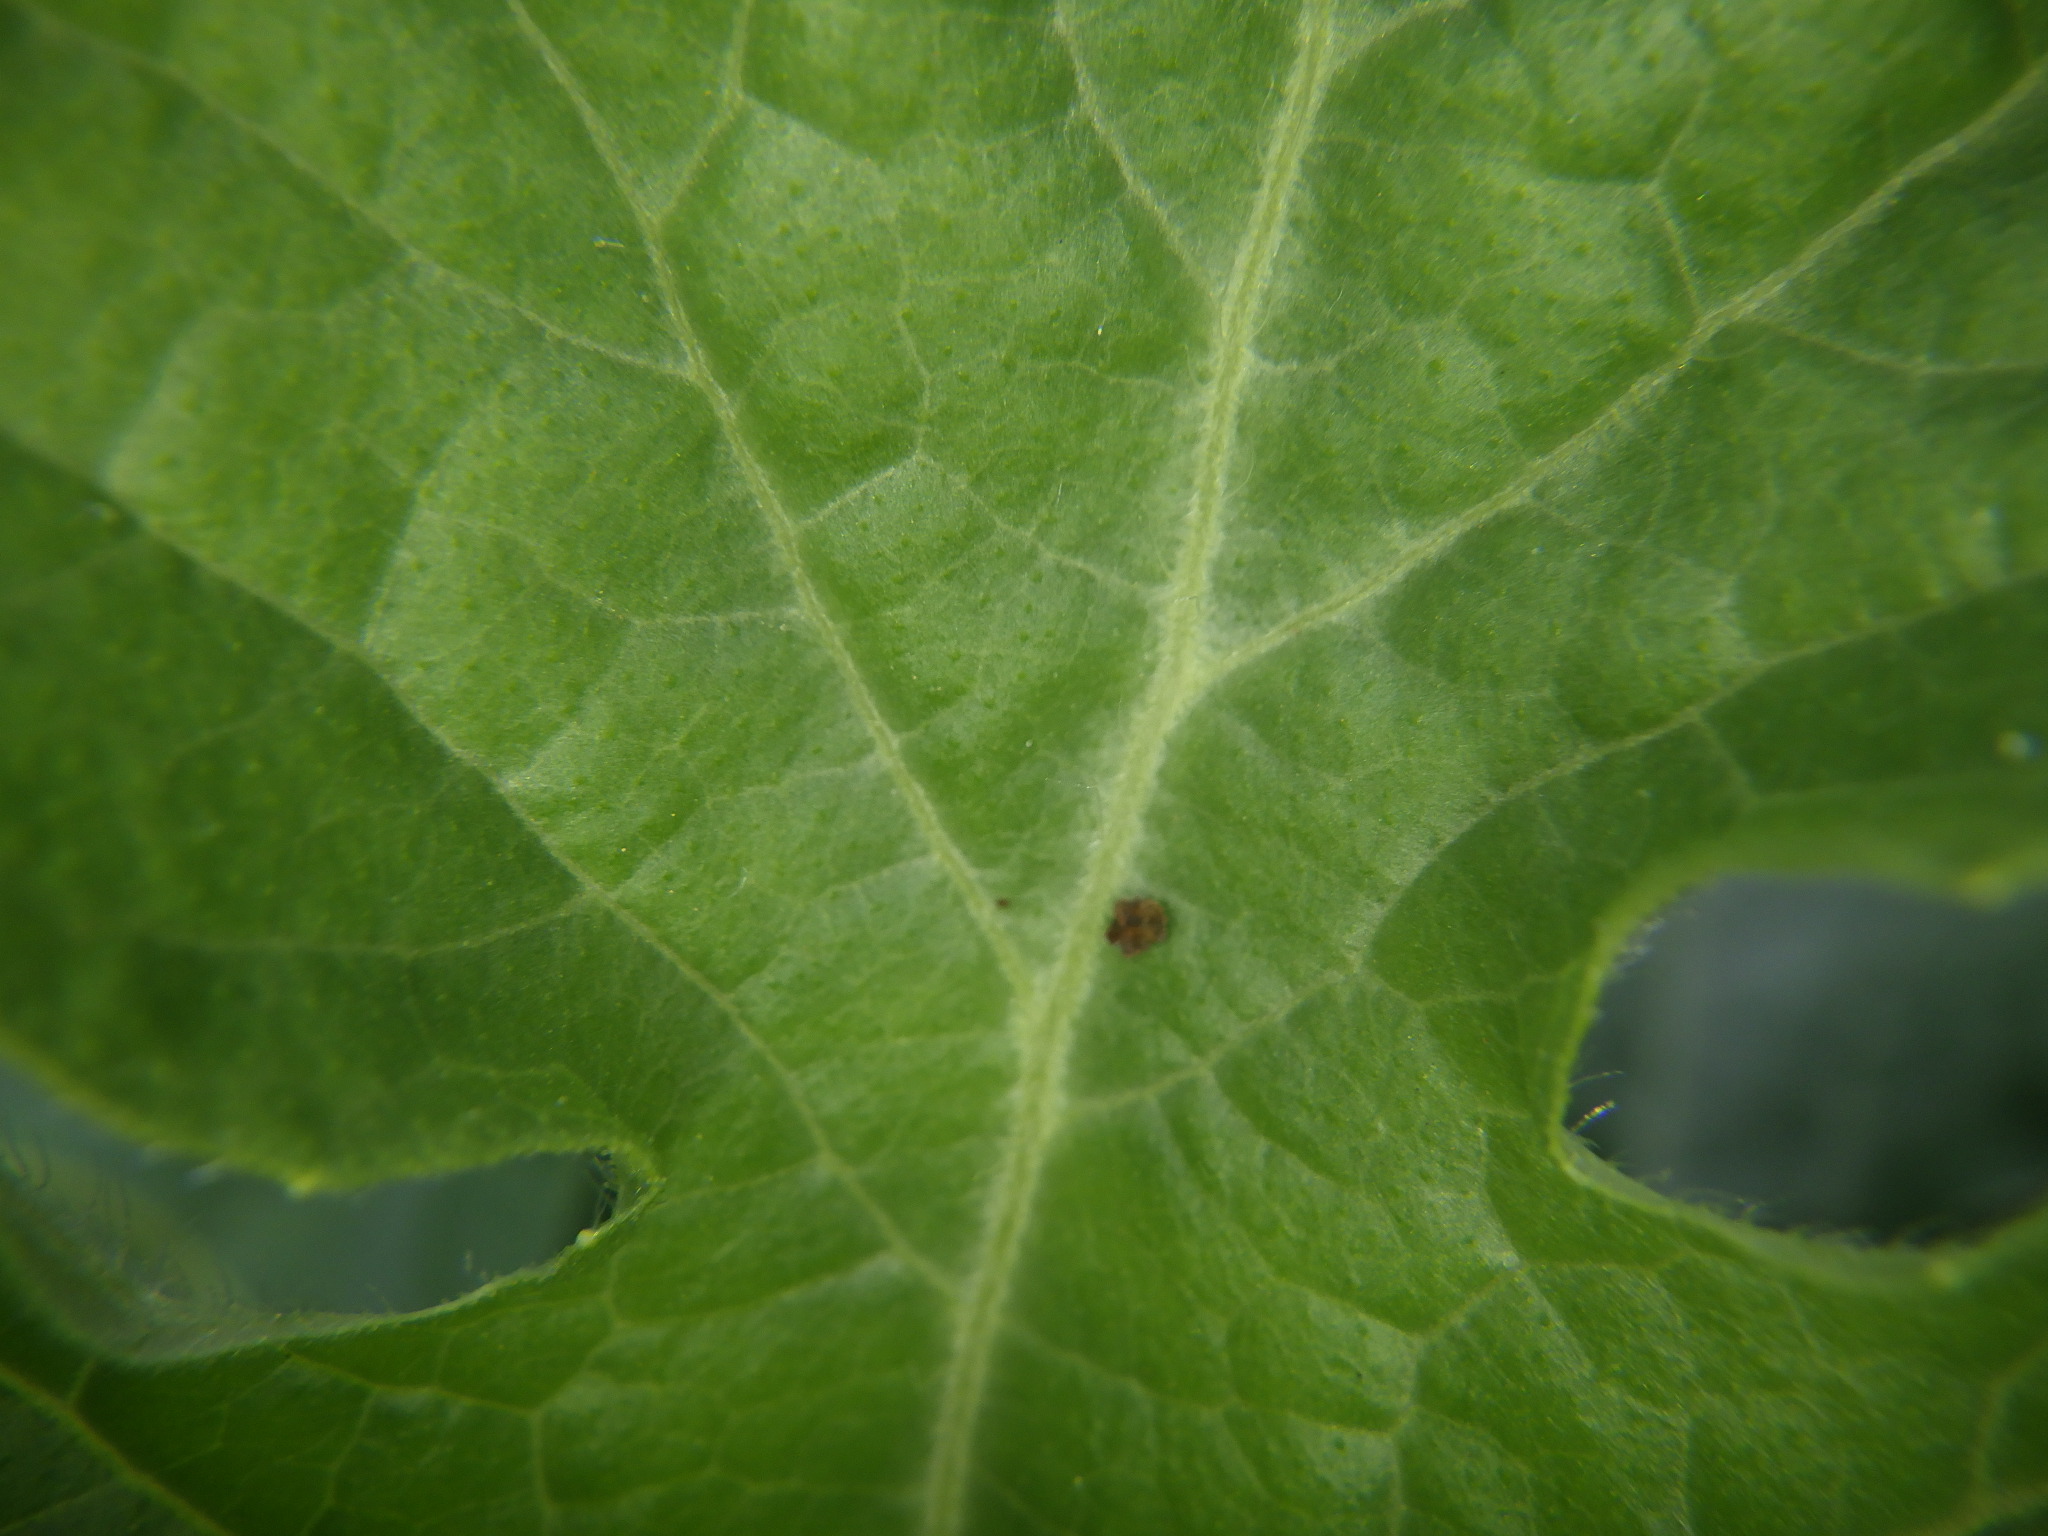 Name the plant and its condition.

watermelon, healthy
